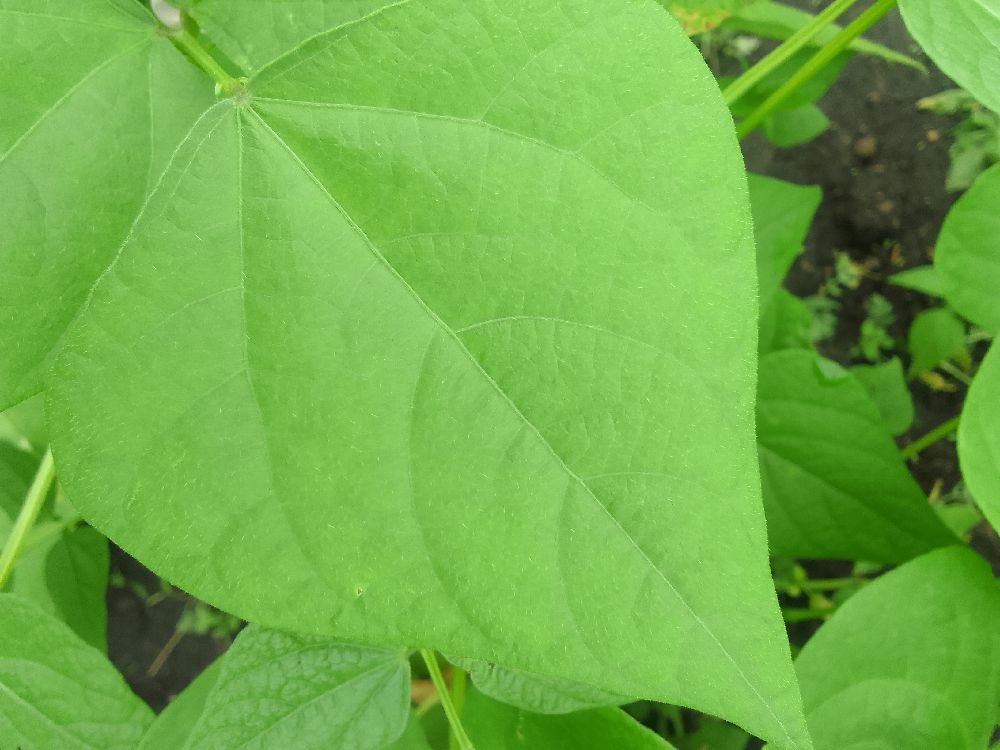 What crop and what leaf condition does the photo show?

common bean, healthy
